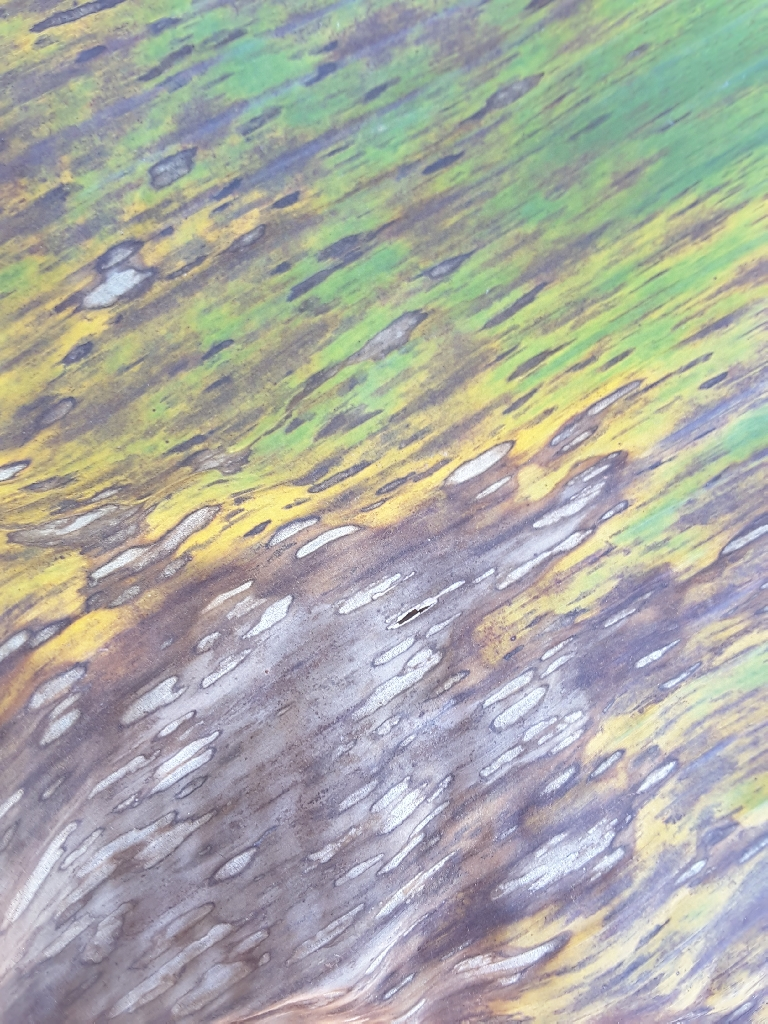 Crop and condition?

banana, black sigatoka
